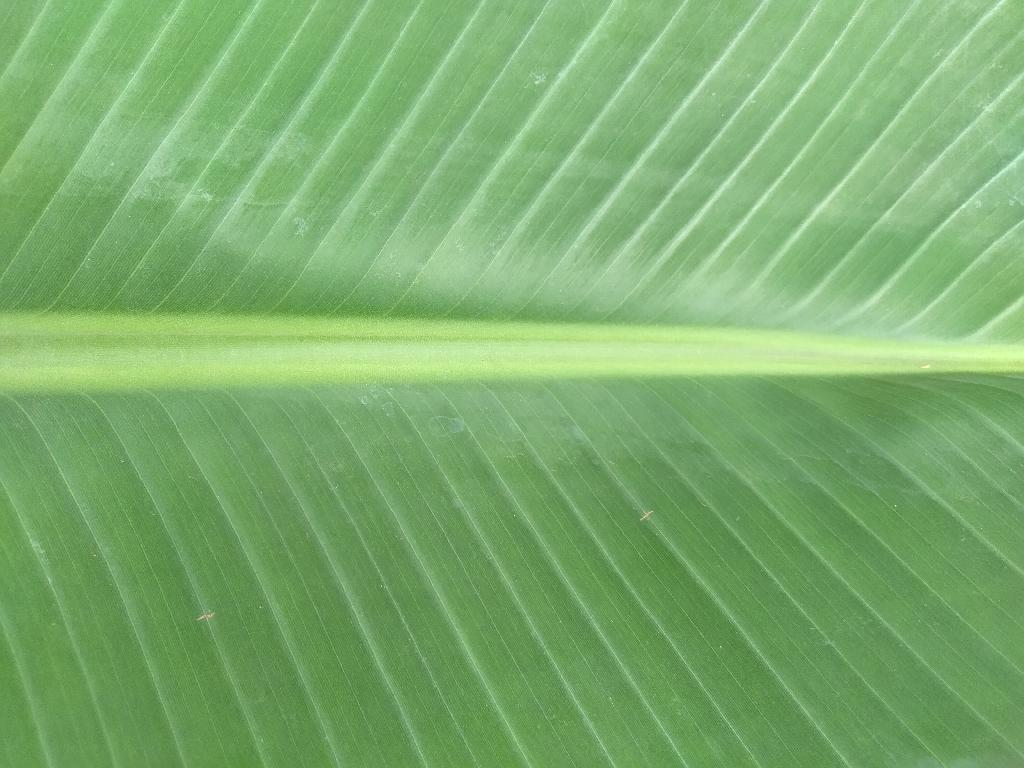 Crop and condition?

banana, healthy
